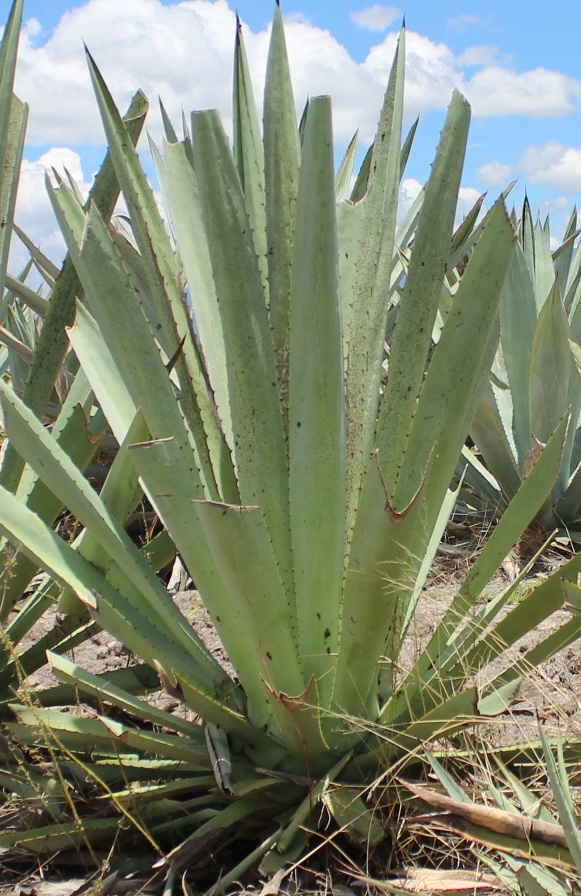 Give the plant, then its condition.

agave, yellow
